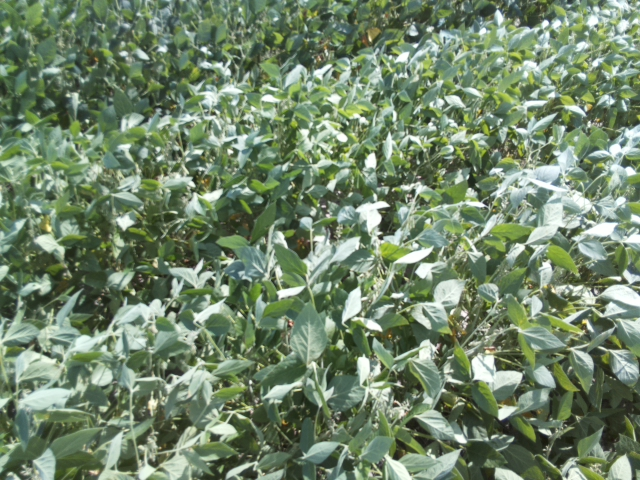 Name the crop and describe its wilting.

soybean, moderate turgor loss in upper canopy
